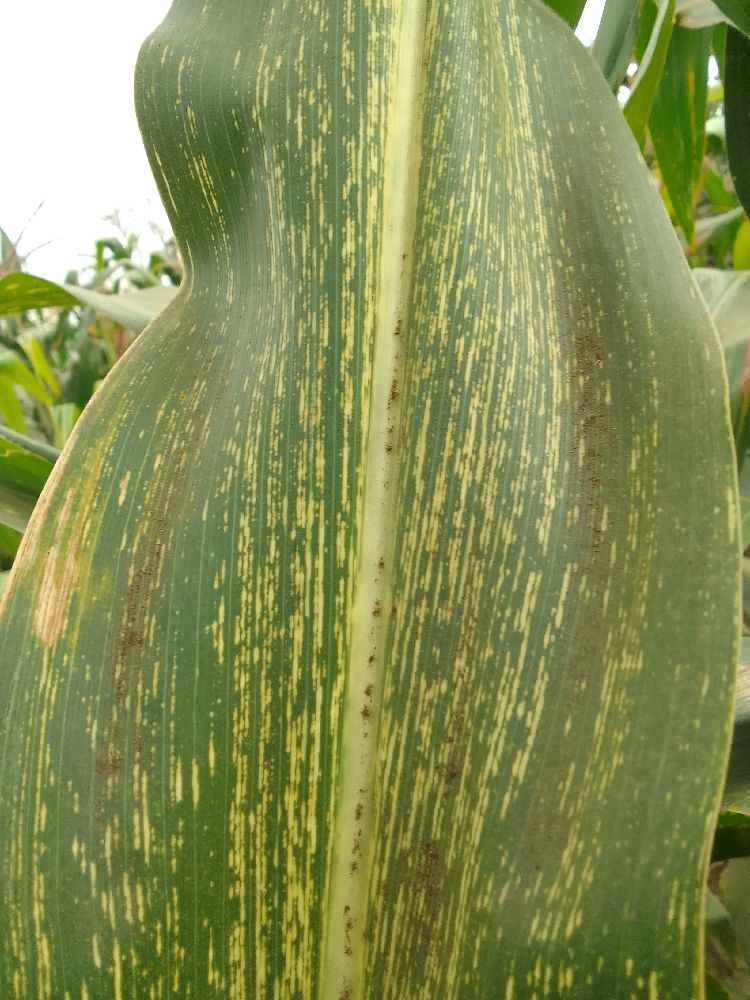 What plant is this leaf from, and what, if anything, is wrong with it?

maize, maize streak virus
